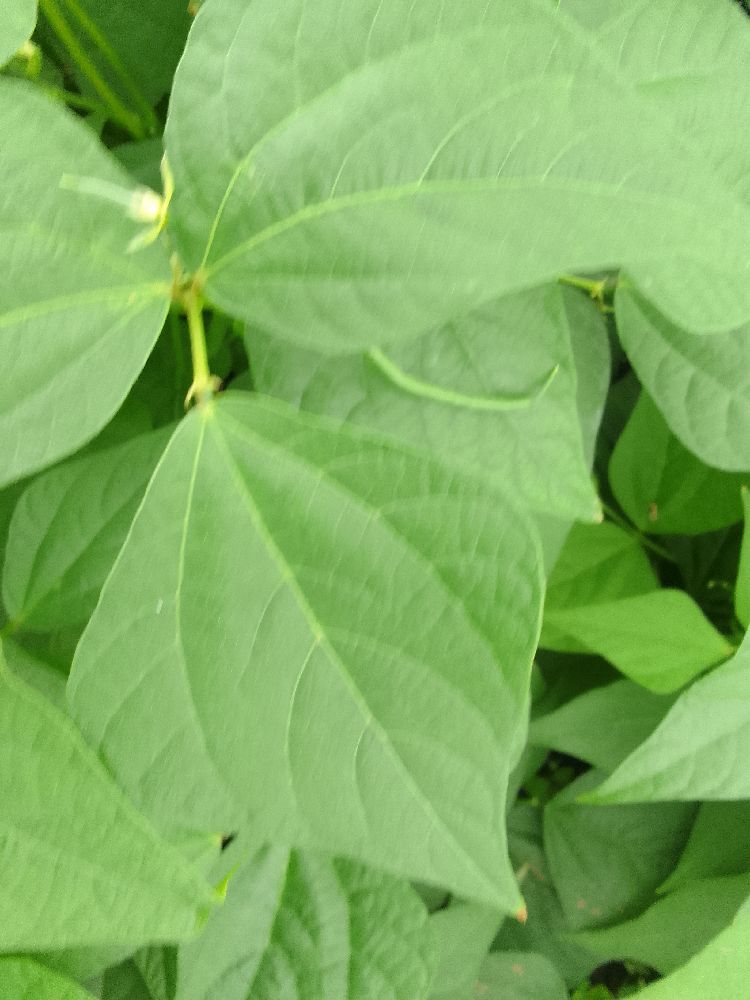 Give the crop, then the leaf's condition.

common bean, healthy
